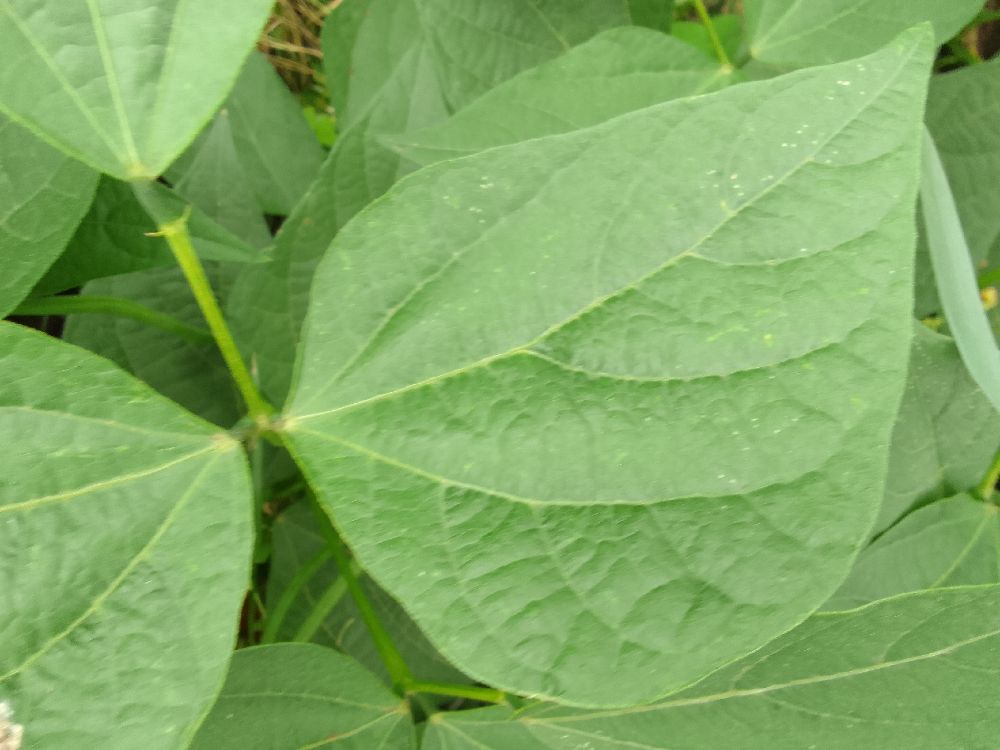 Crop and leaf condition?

common bean, healthy
